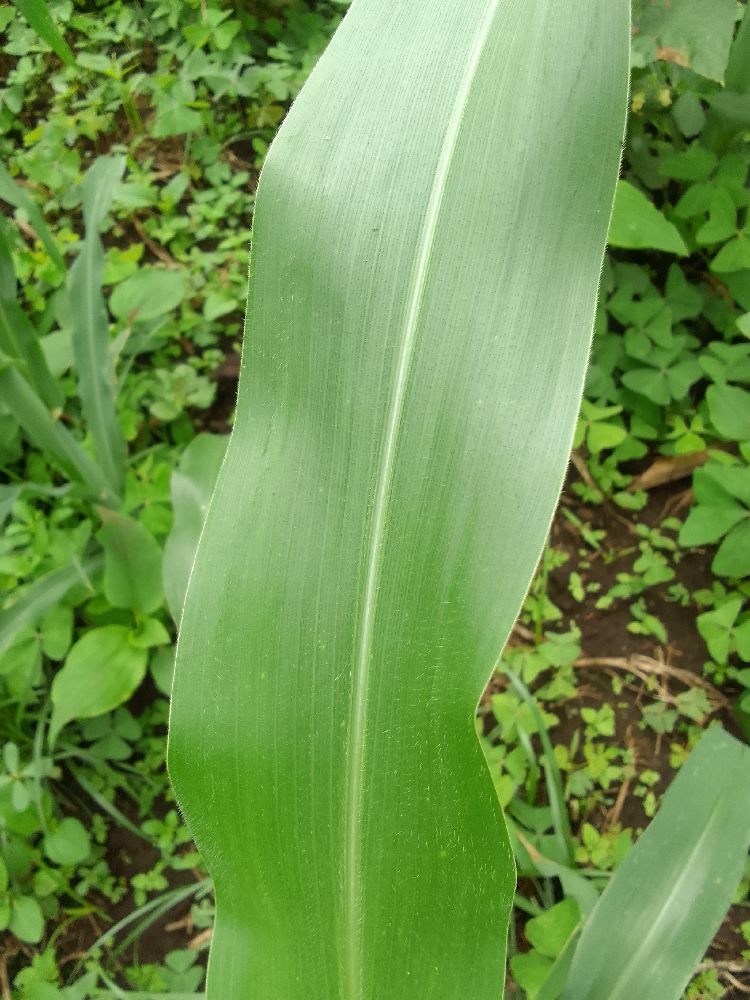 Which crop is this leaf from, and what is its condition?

maize, healthy
